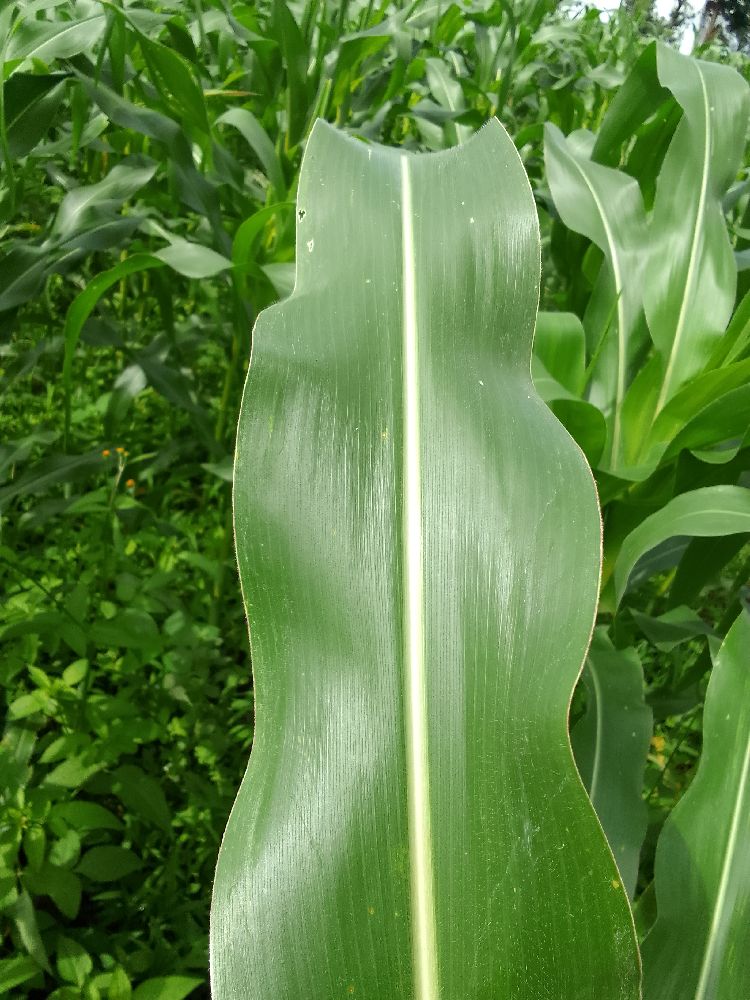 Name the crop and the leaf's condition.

maize, healthy
